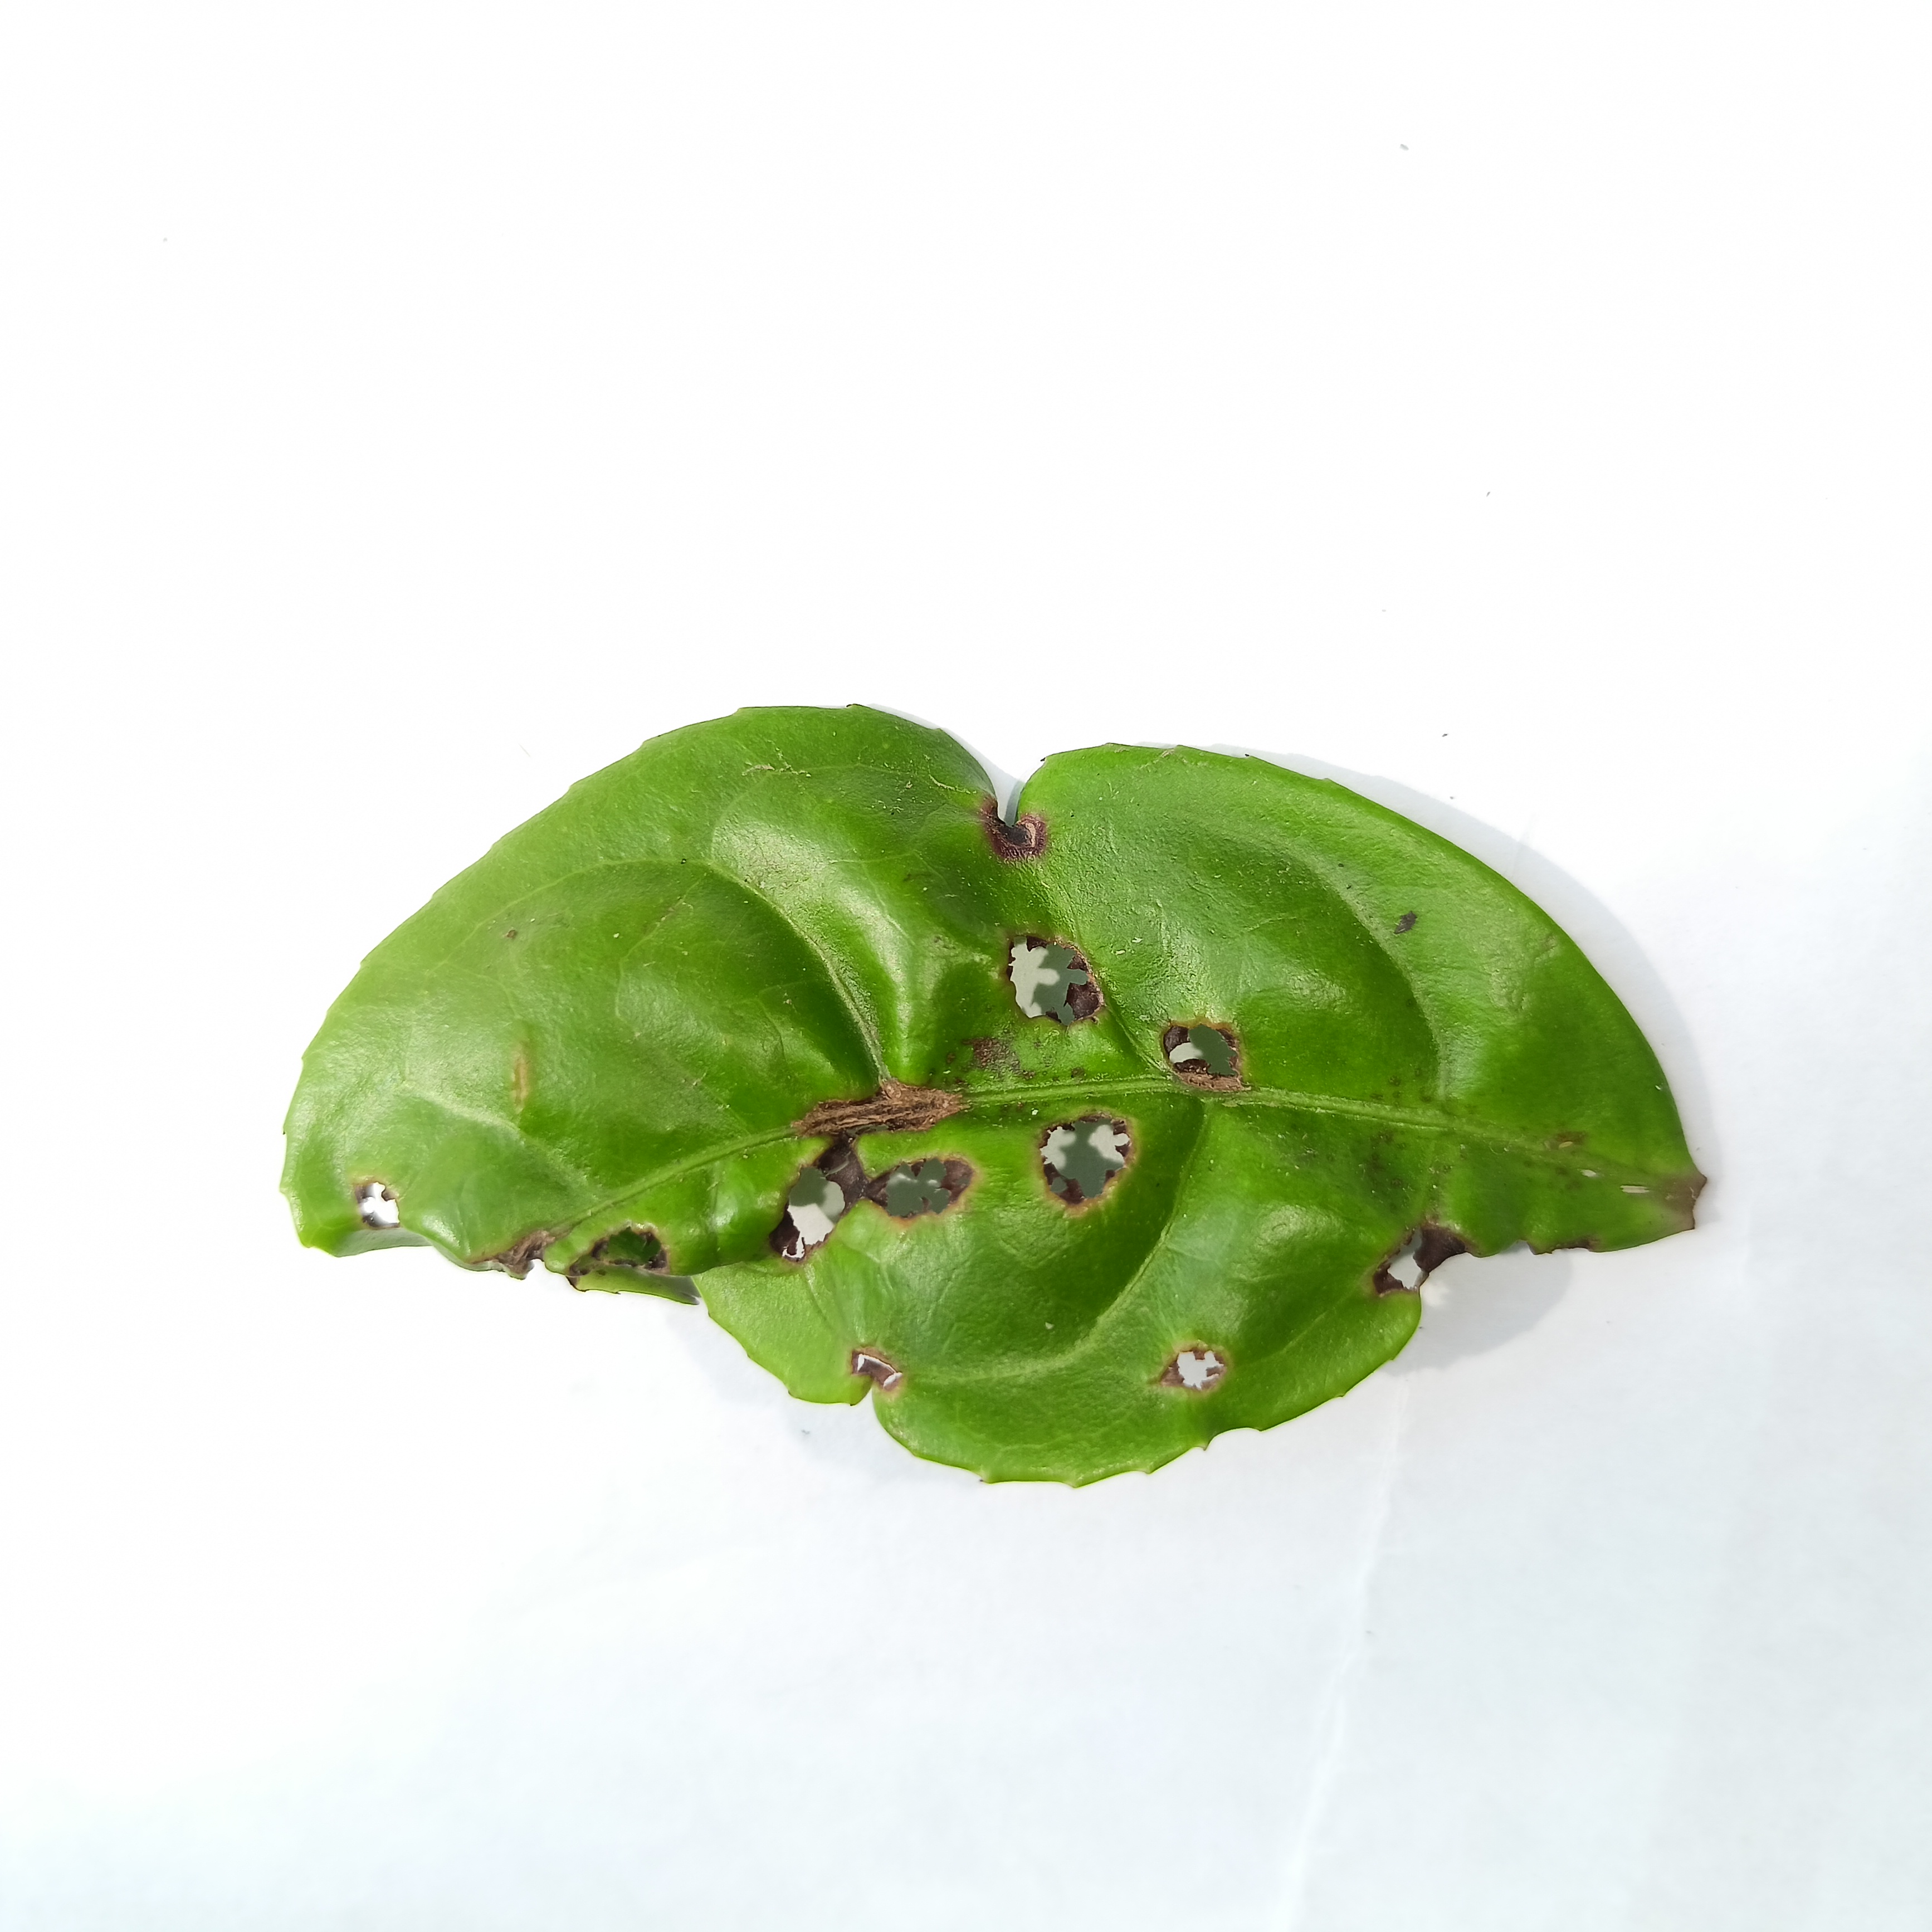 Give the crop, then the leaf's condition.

tea, helopeltis
